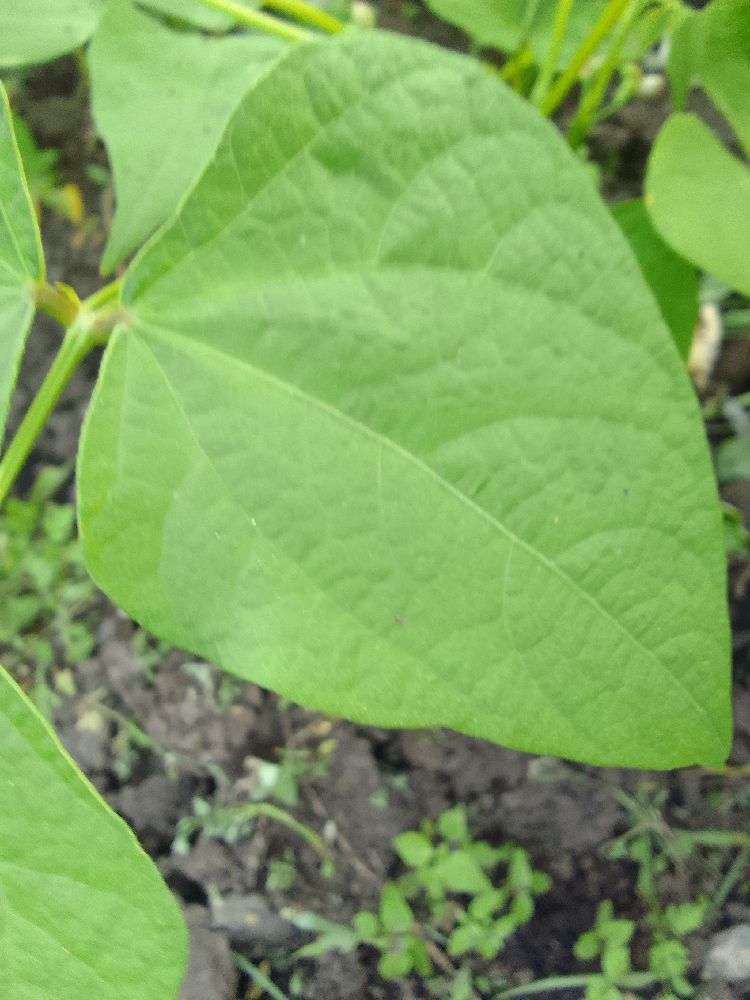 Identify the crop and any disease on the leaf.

common bean, healthy
